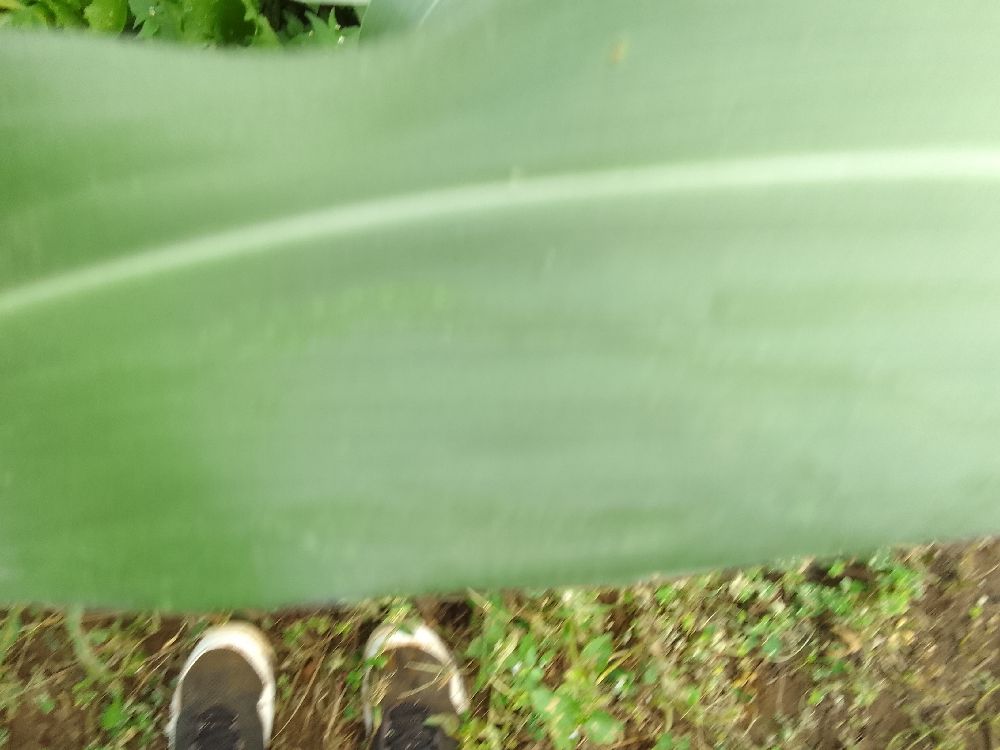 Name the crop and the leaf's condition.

maize, healthy
